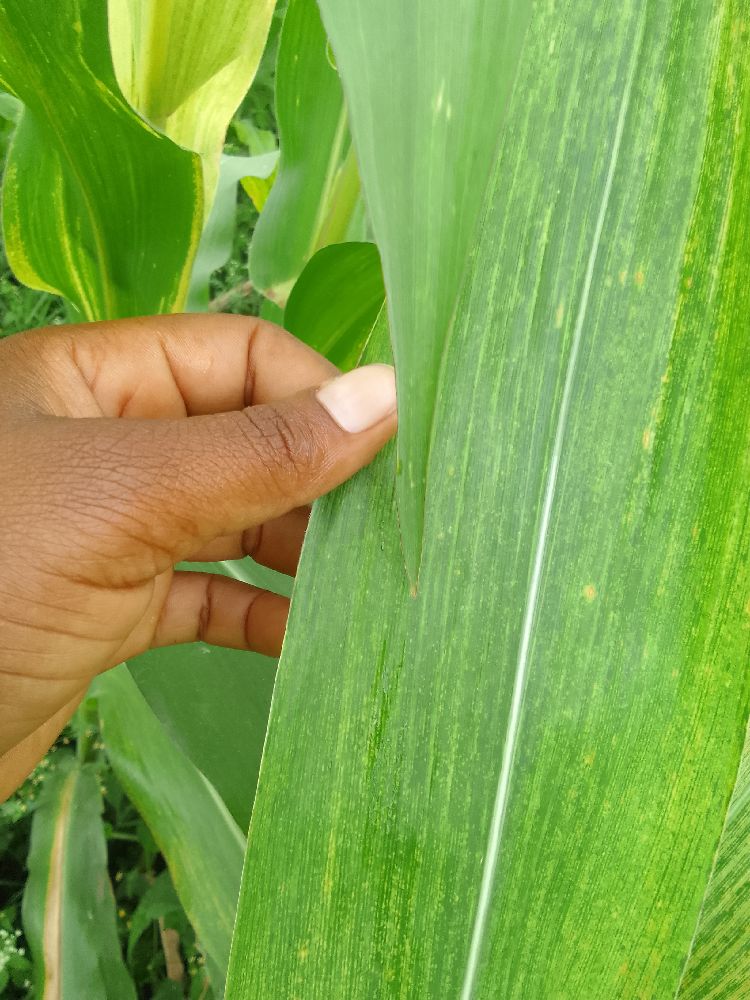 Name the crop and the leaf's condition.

maize, maize lethal necrosis
